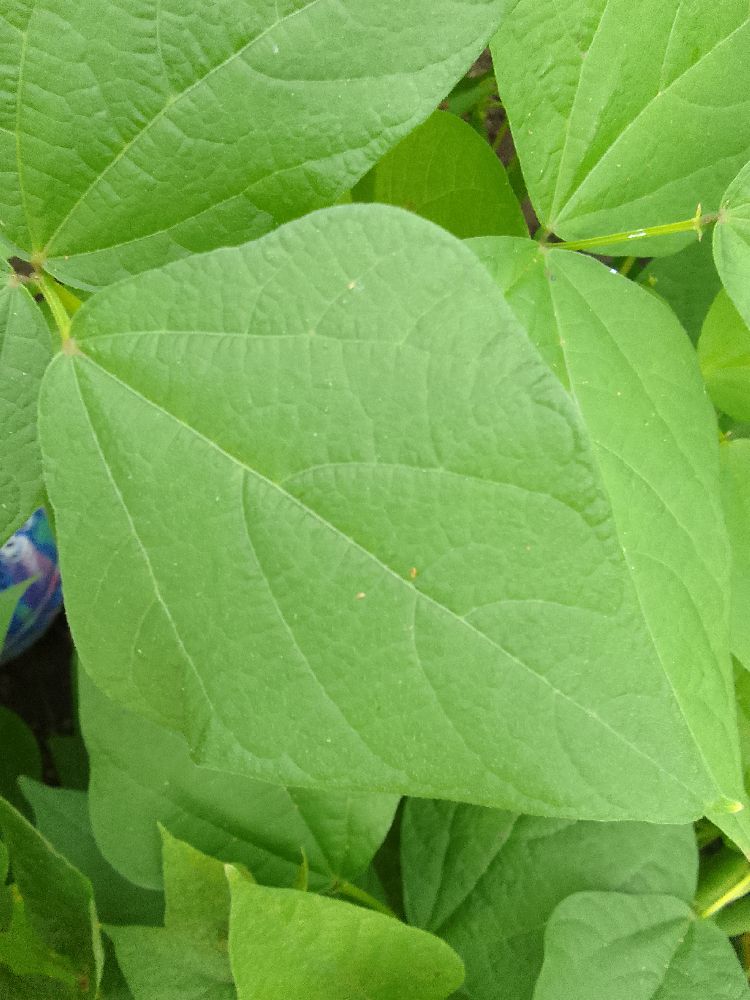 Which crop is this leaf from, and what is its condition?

common bean, healthy
